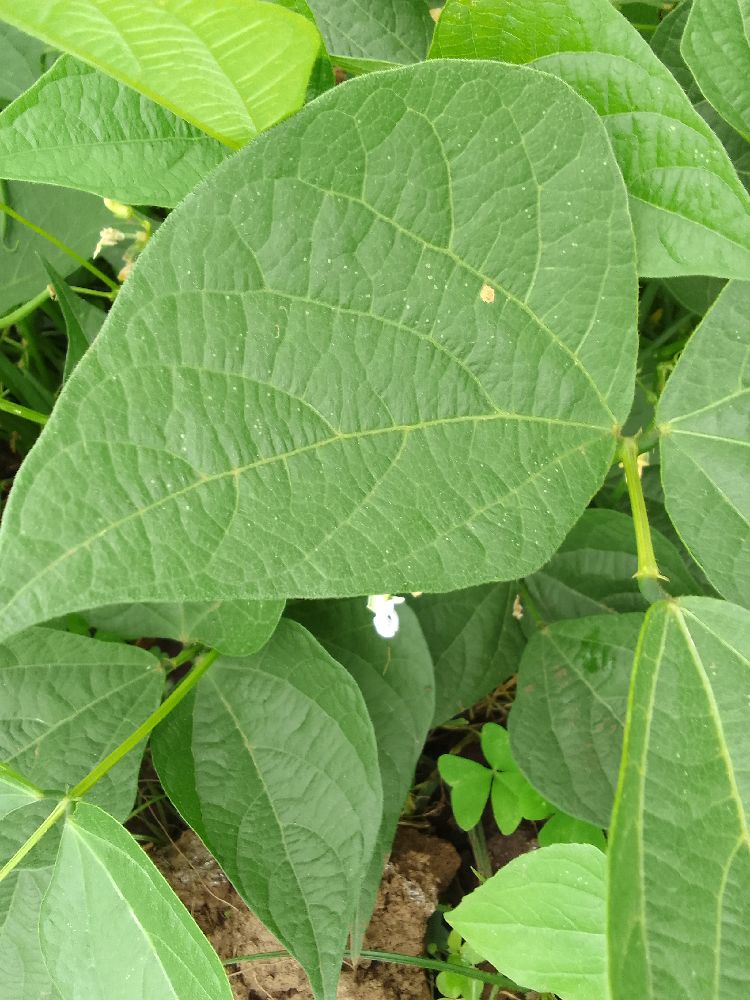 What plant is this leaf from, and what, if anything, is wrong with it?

common bean, healthy
